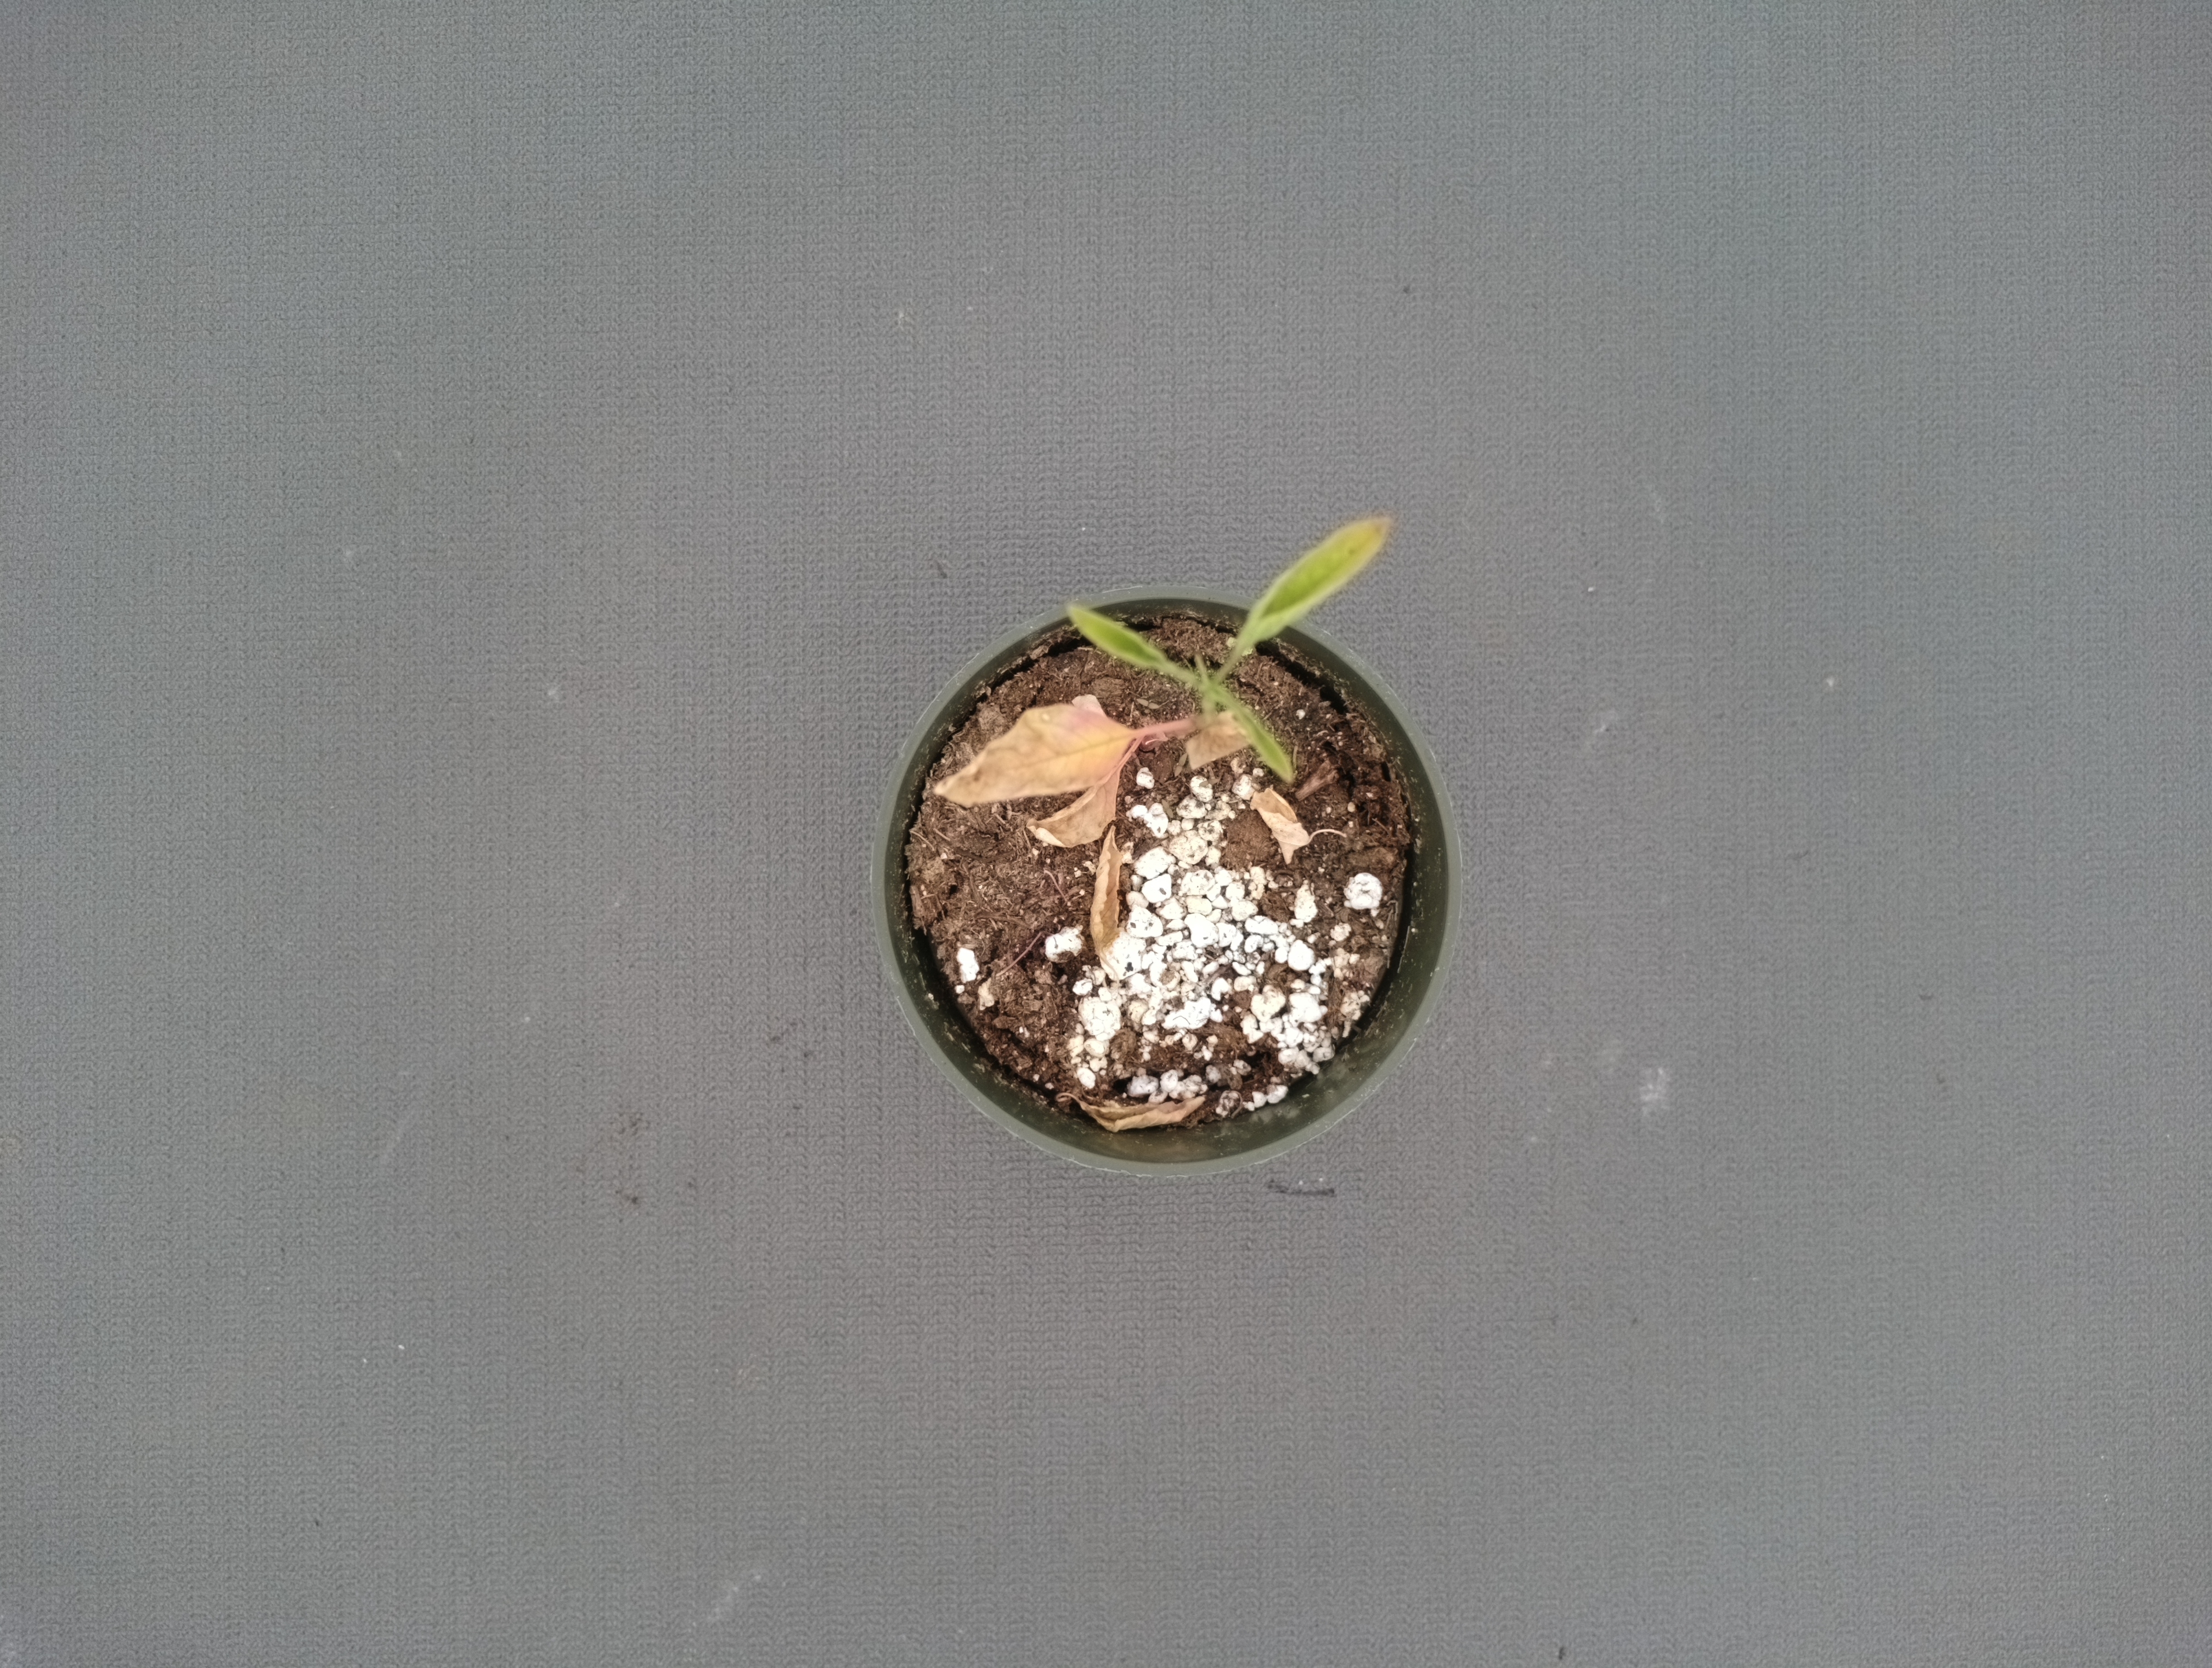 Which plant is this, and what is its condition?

waterhemp, chlorosis necrosis
